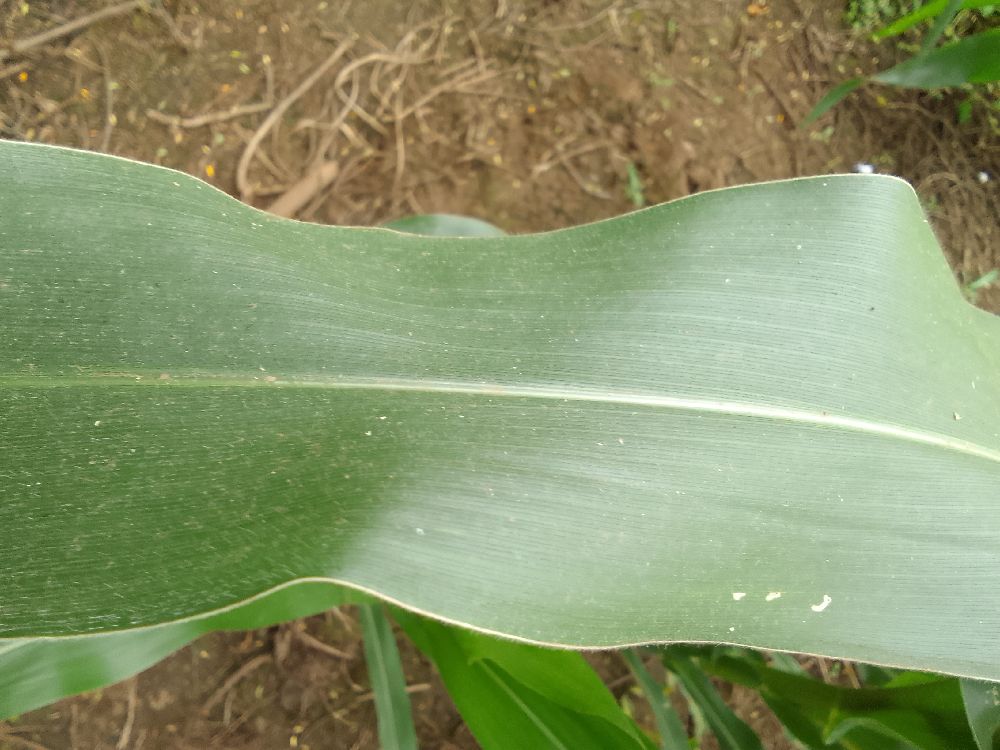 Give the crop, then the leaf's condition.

maize, healthy
